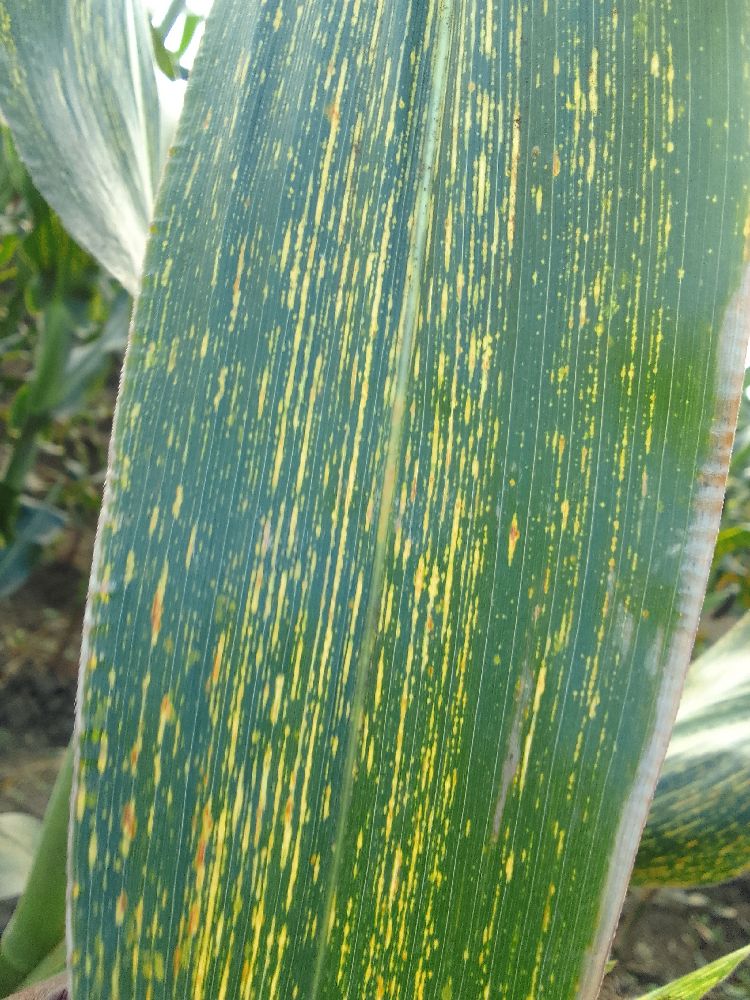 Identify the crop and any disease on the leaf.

maize, maize streak virus
